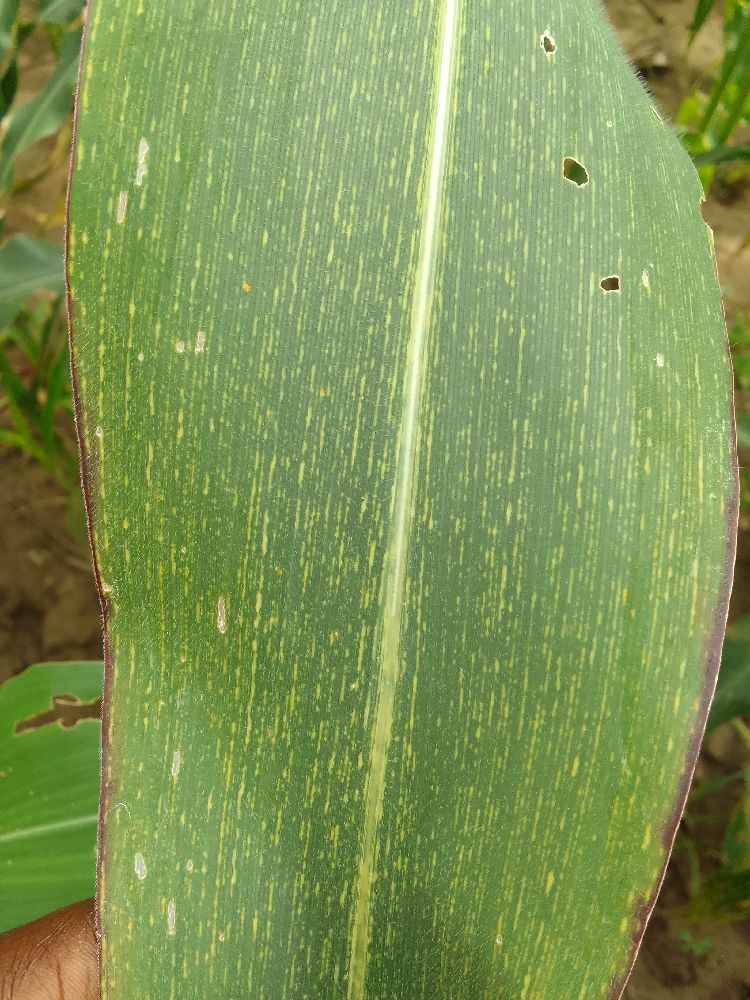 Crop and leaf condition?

maize, maize streak virus
